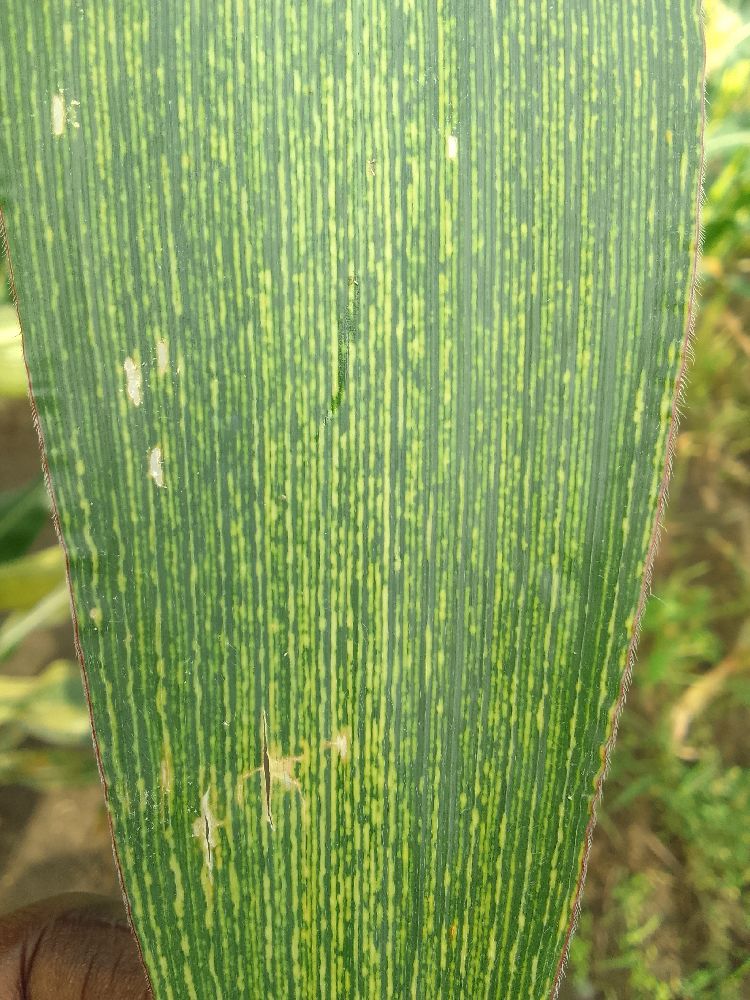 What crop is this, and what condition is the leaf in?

maize, maize streak virus
